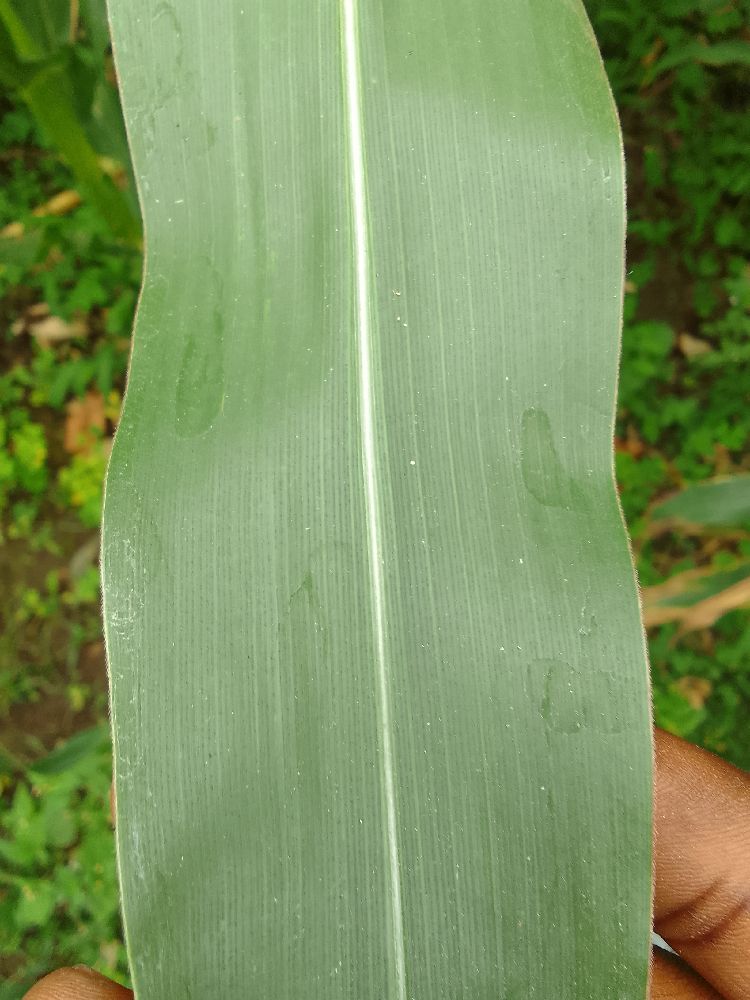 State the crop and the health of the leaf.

maize, healthy
